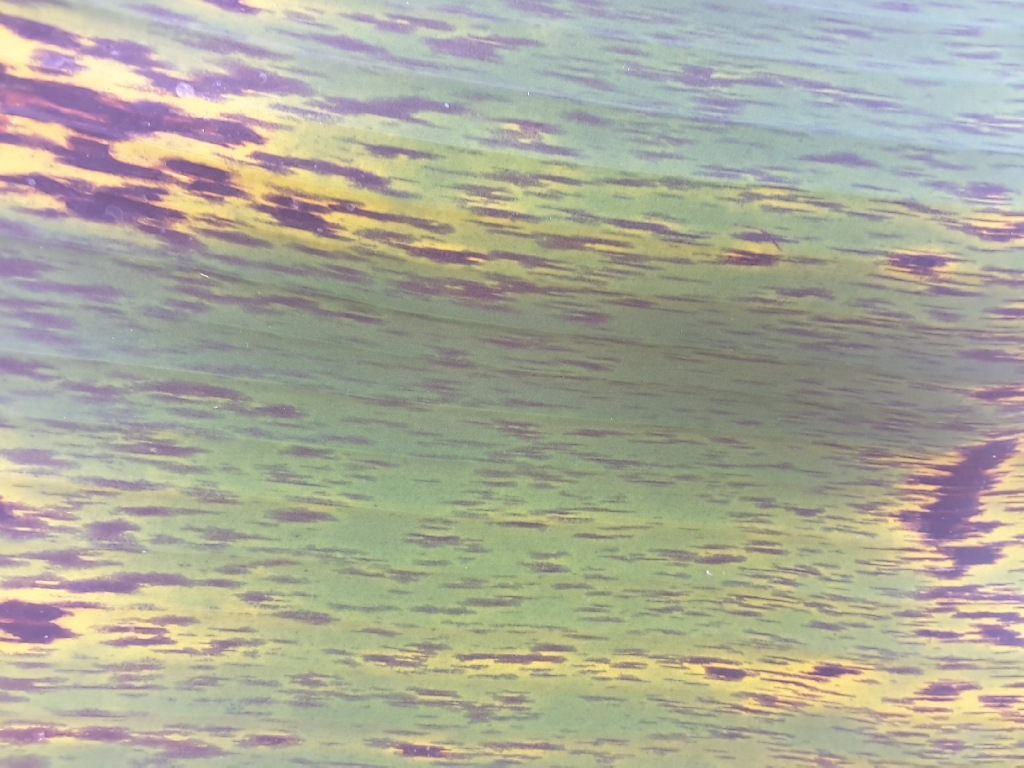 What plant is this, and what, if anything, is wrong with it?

banana, black sigatoka
